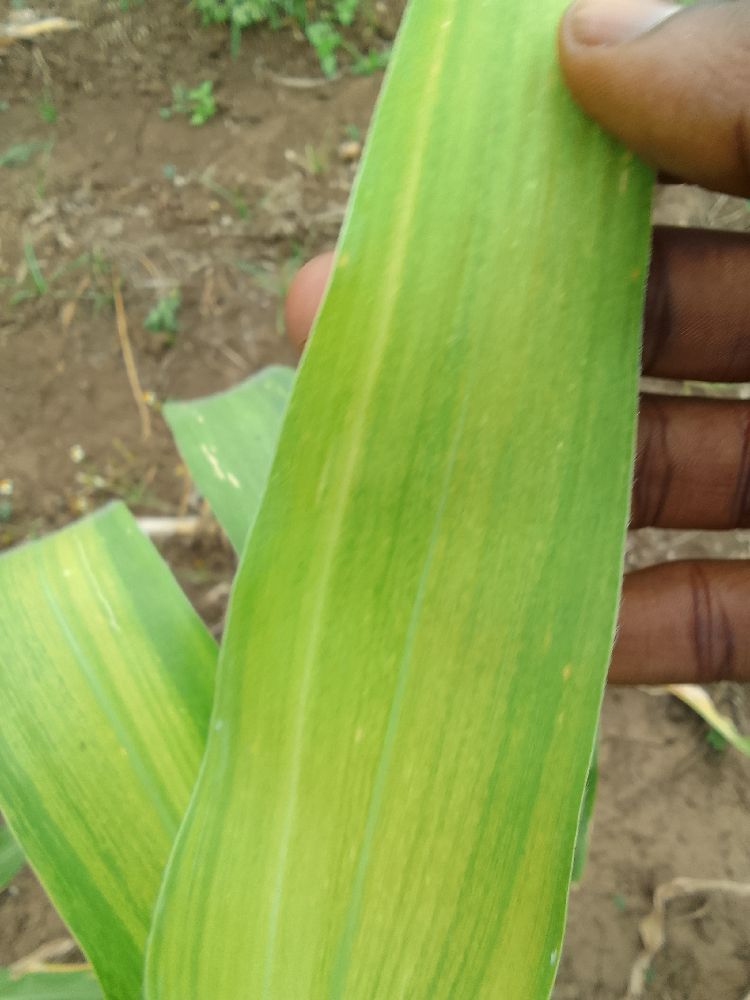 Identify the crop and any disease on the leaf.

maize, maize lethal necrosis
